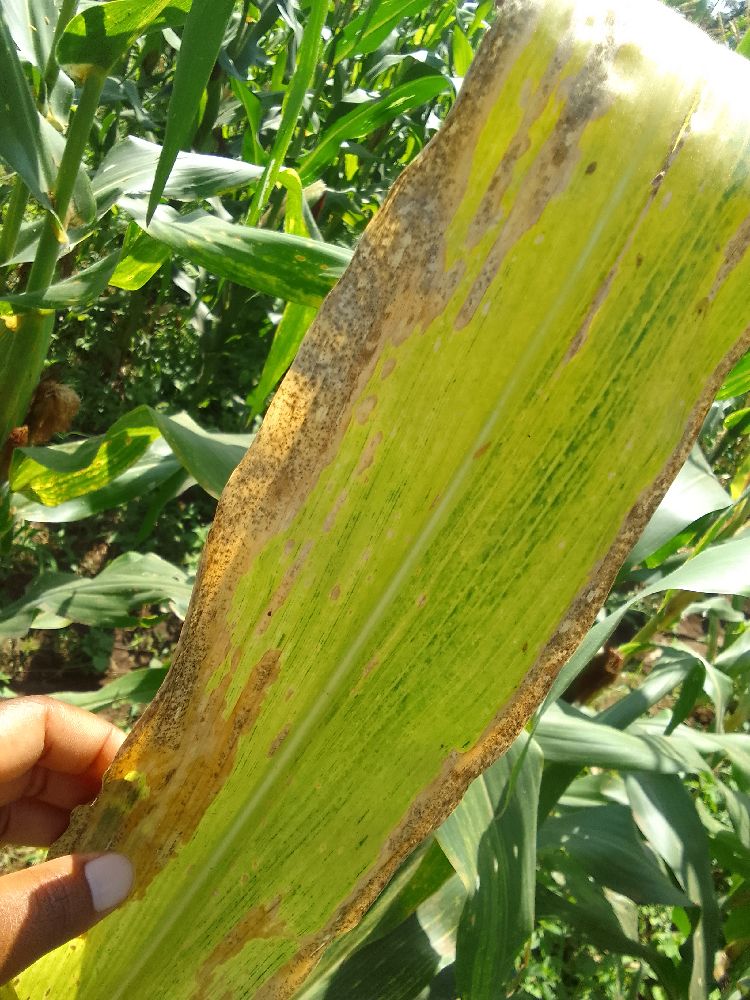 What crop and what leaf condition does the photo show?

maize, maize lethal necrosis
